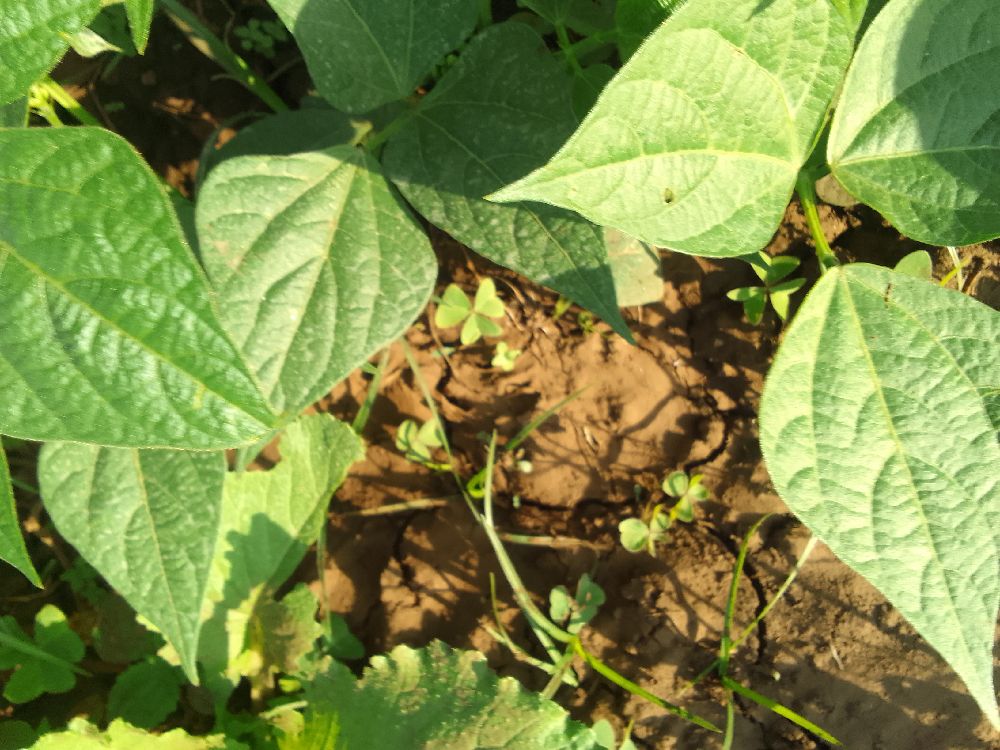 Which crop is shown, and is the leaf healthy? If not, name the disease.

common bean, healthy
